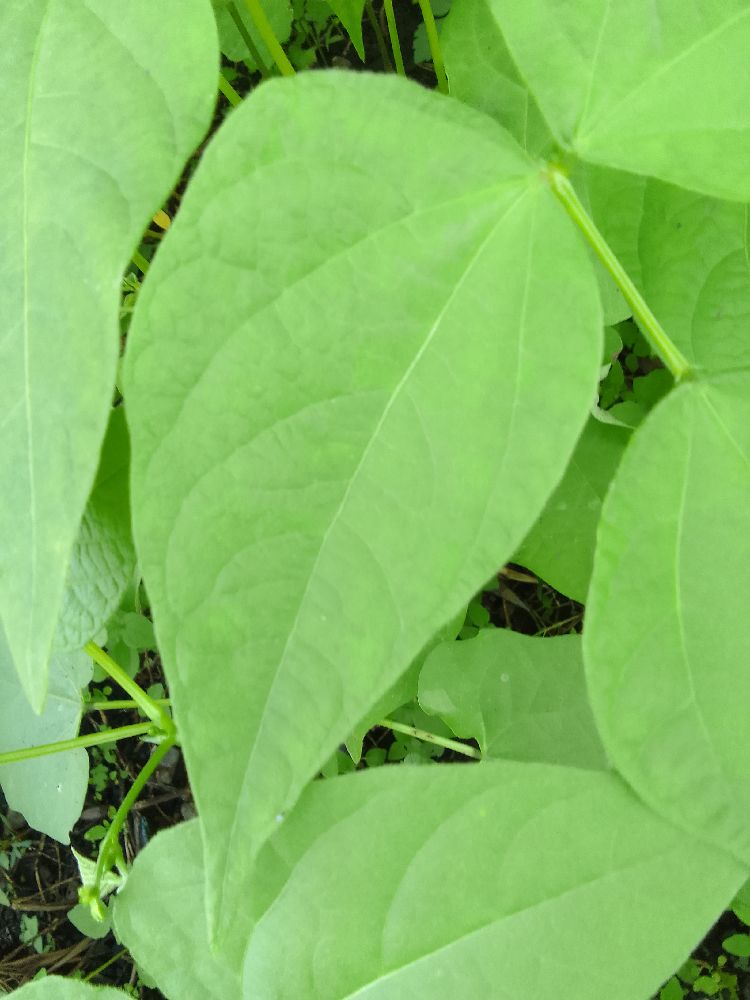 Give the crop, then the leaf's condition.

common bean, healthy
